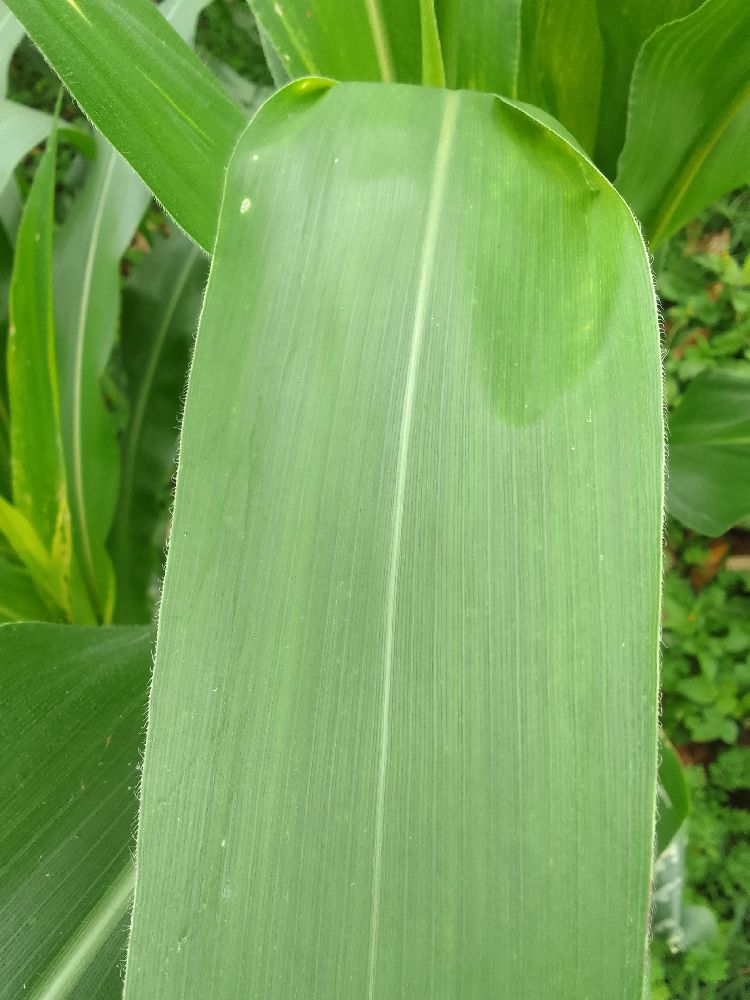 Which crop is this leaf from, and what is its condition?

maize, healthy
